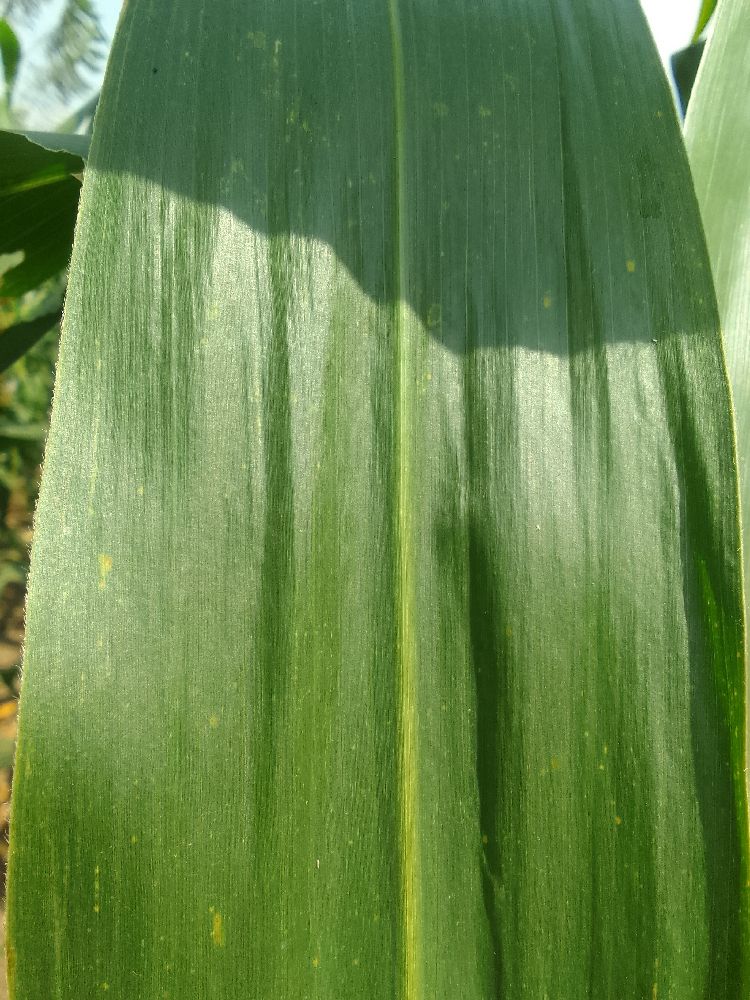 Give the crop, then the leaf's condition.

maize, healthy
